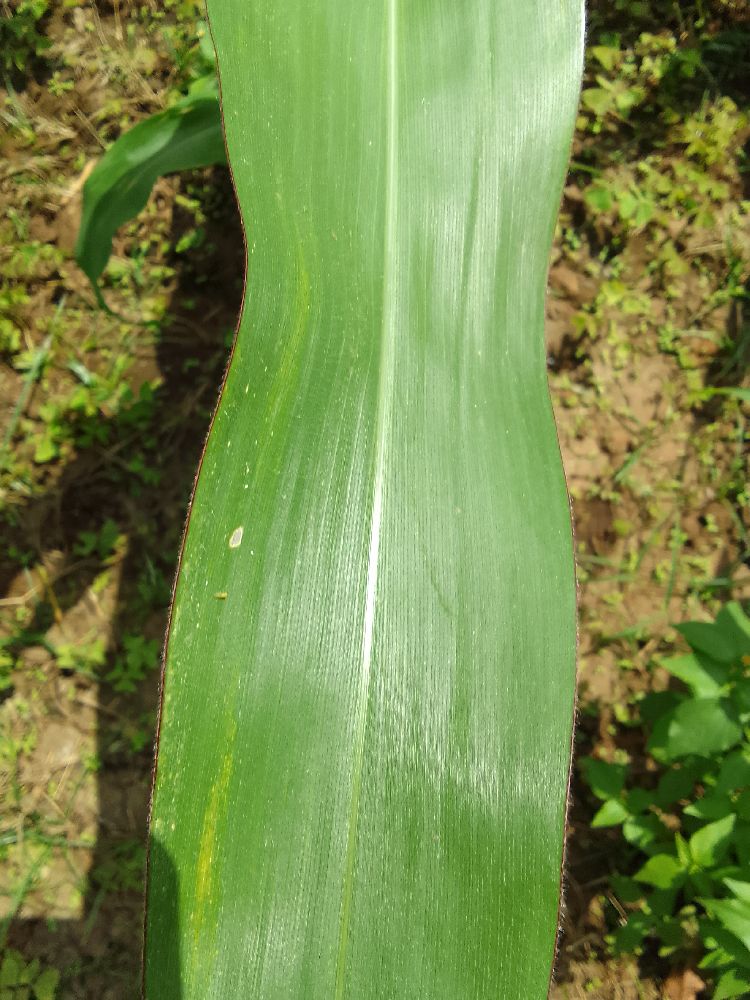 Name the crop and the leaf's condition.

maize, healthy
